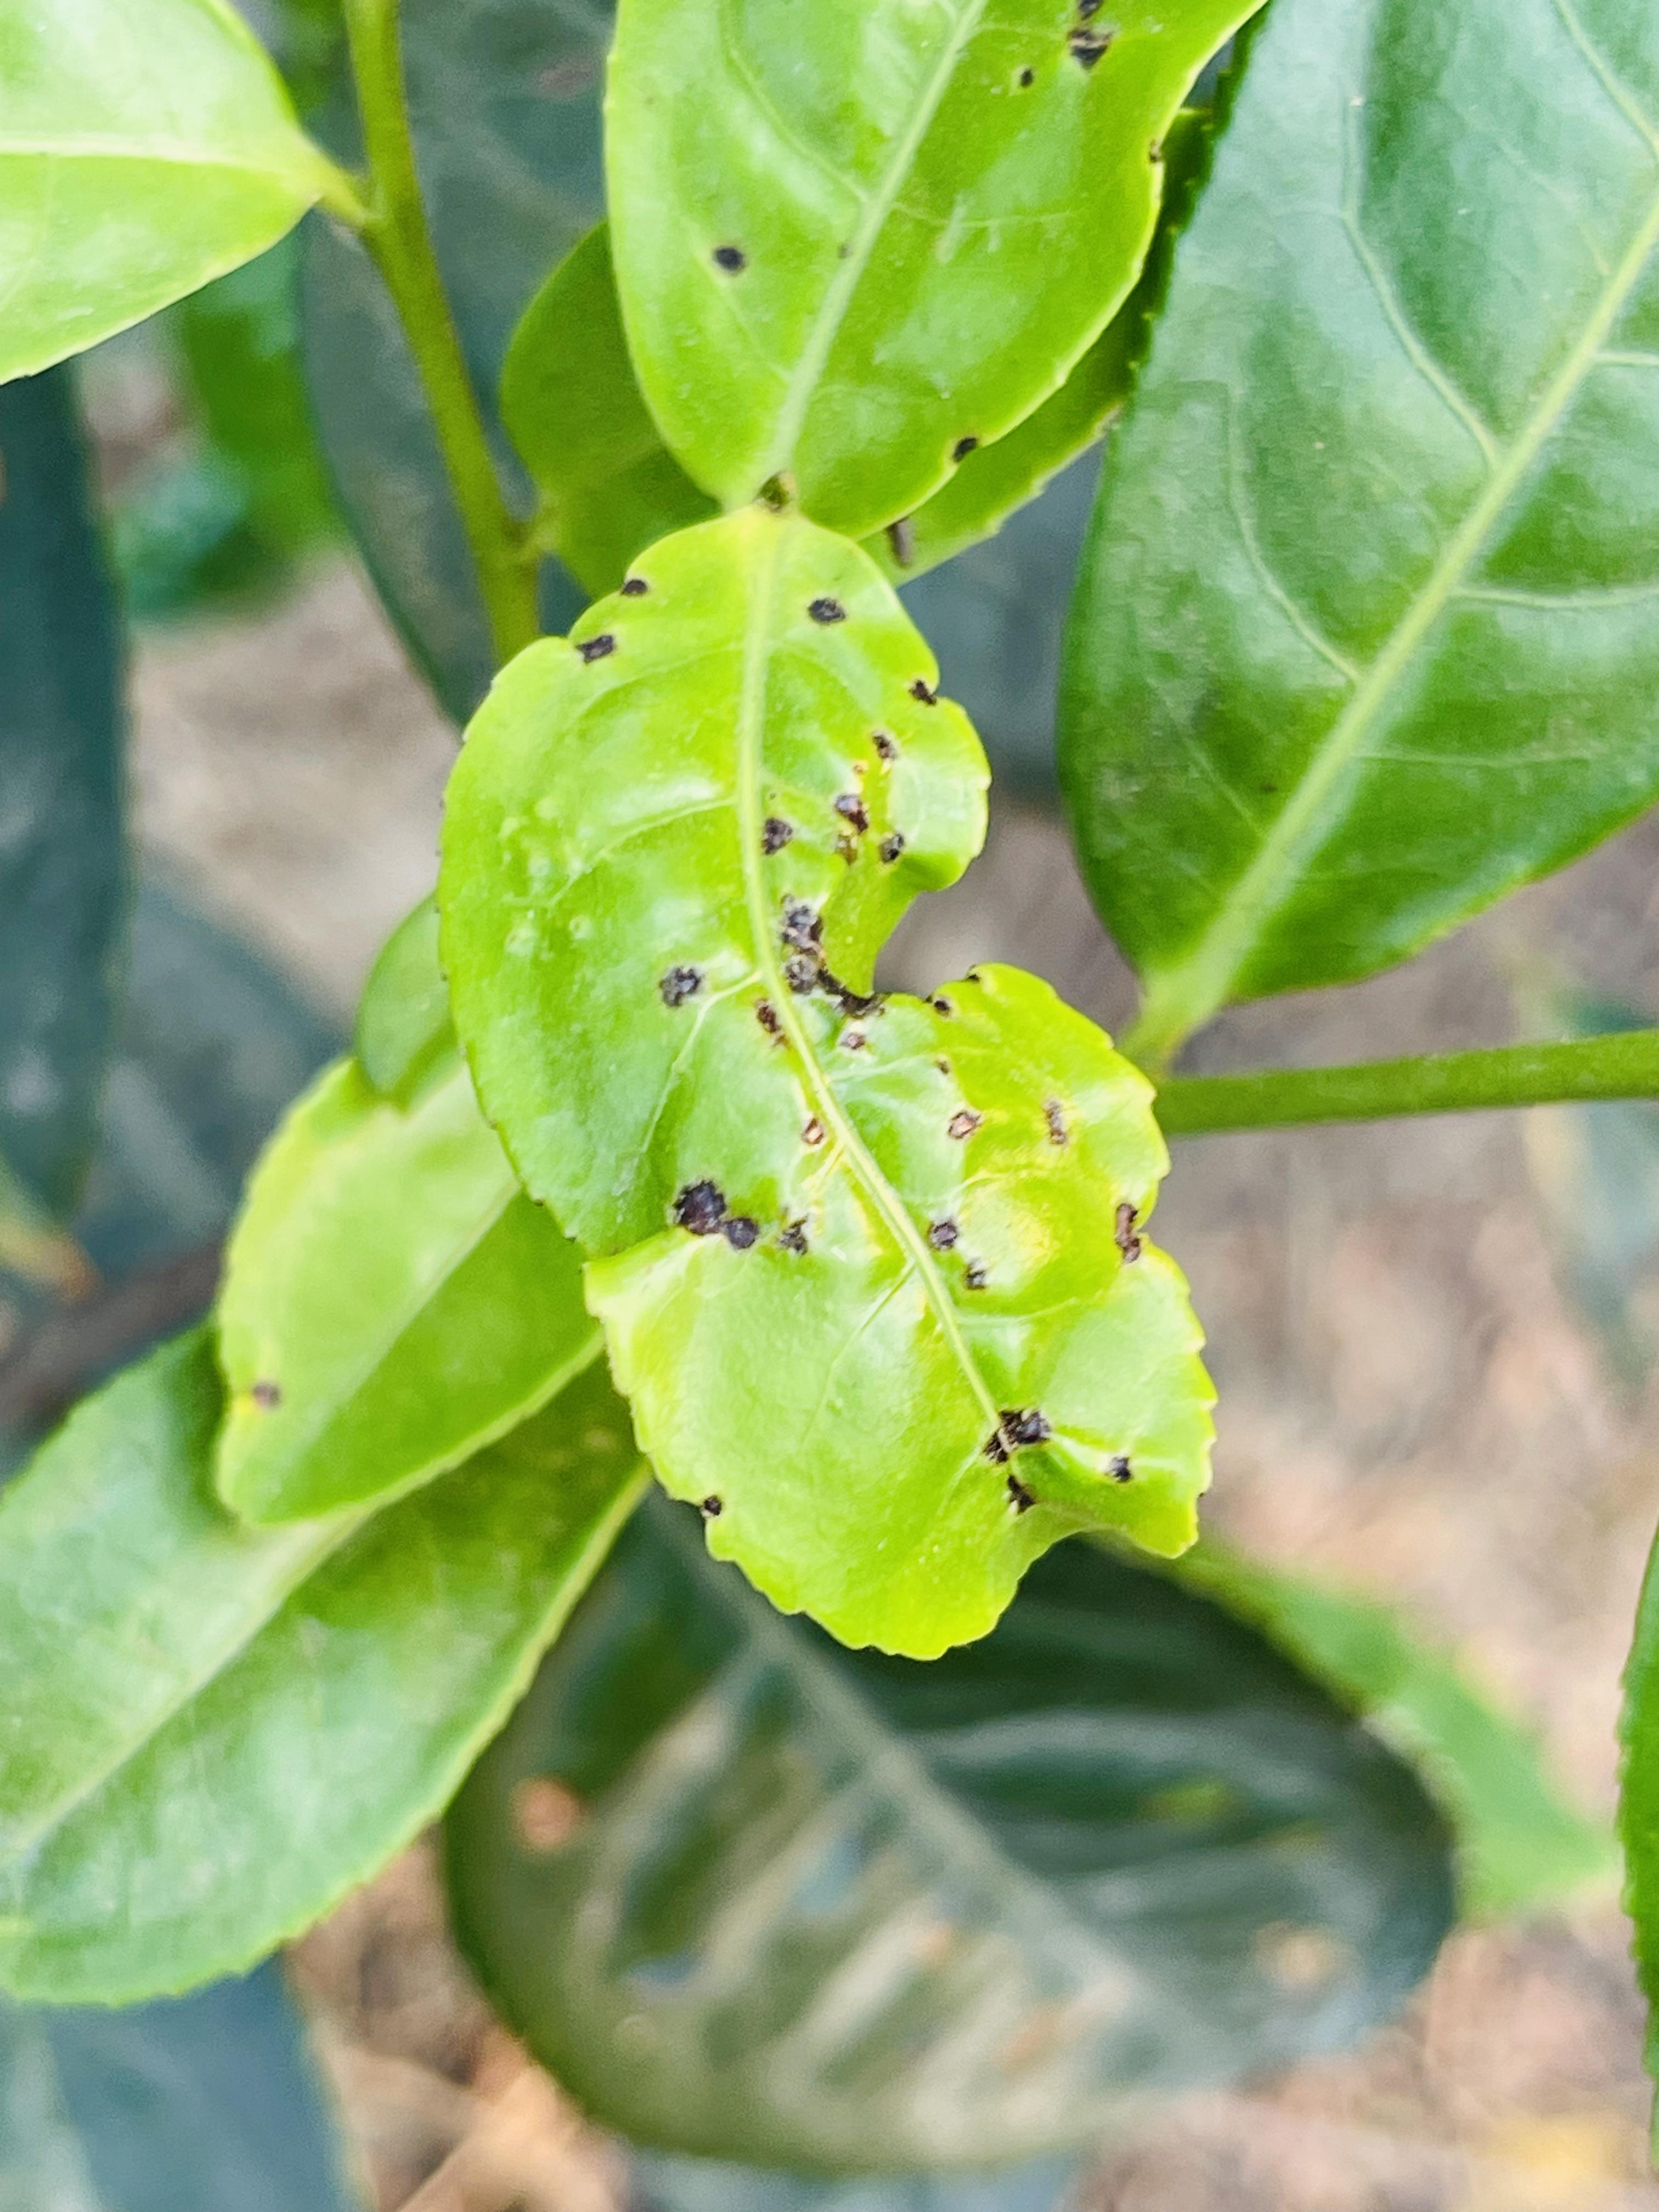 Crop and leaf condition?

tea, helopeltis
